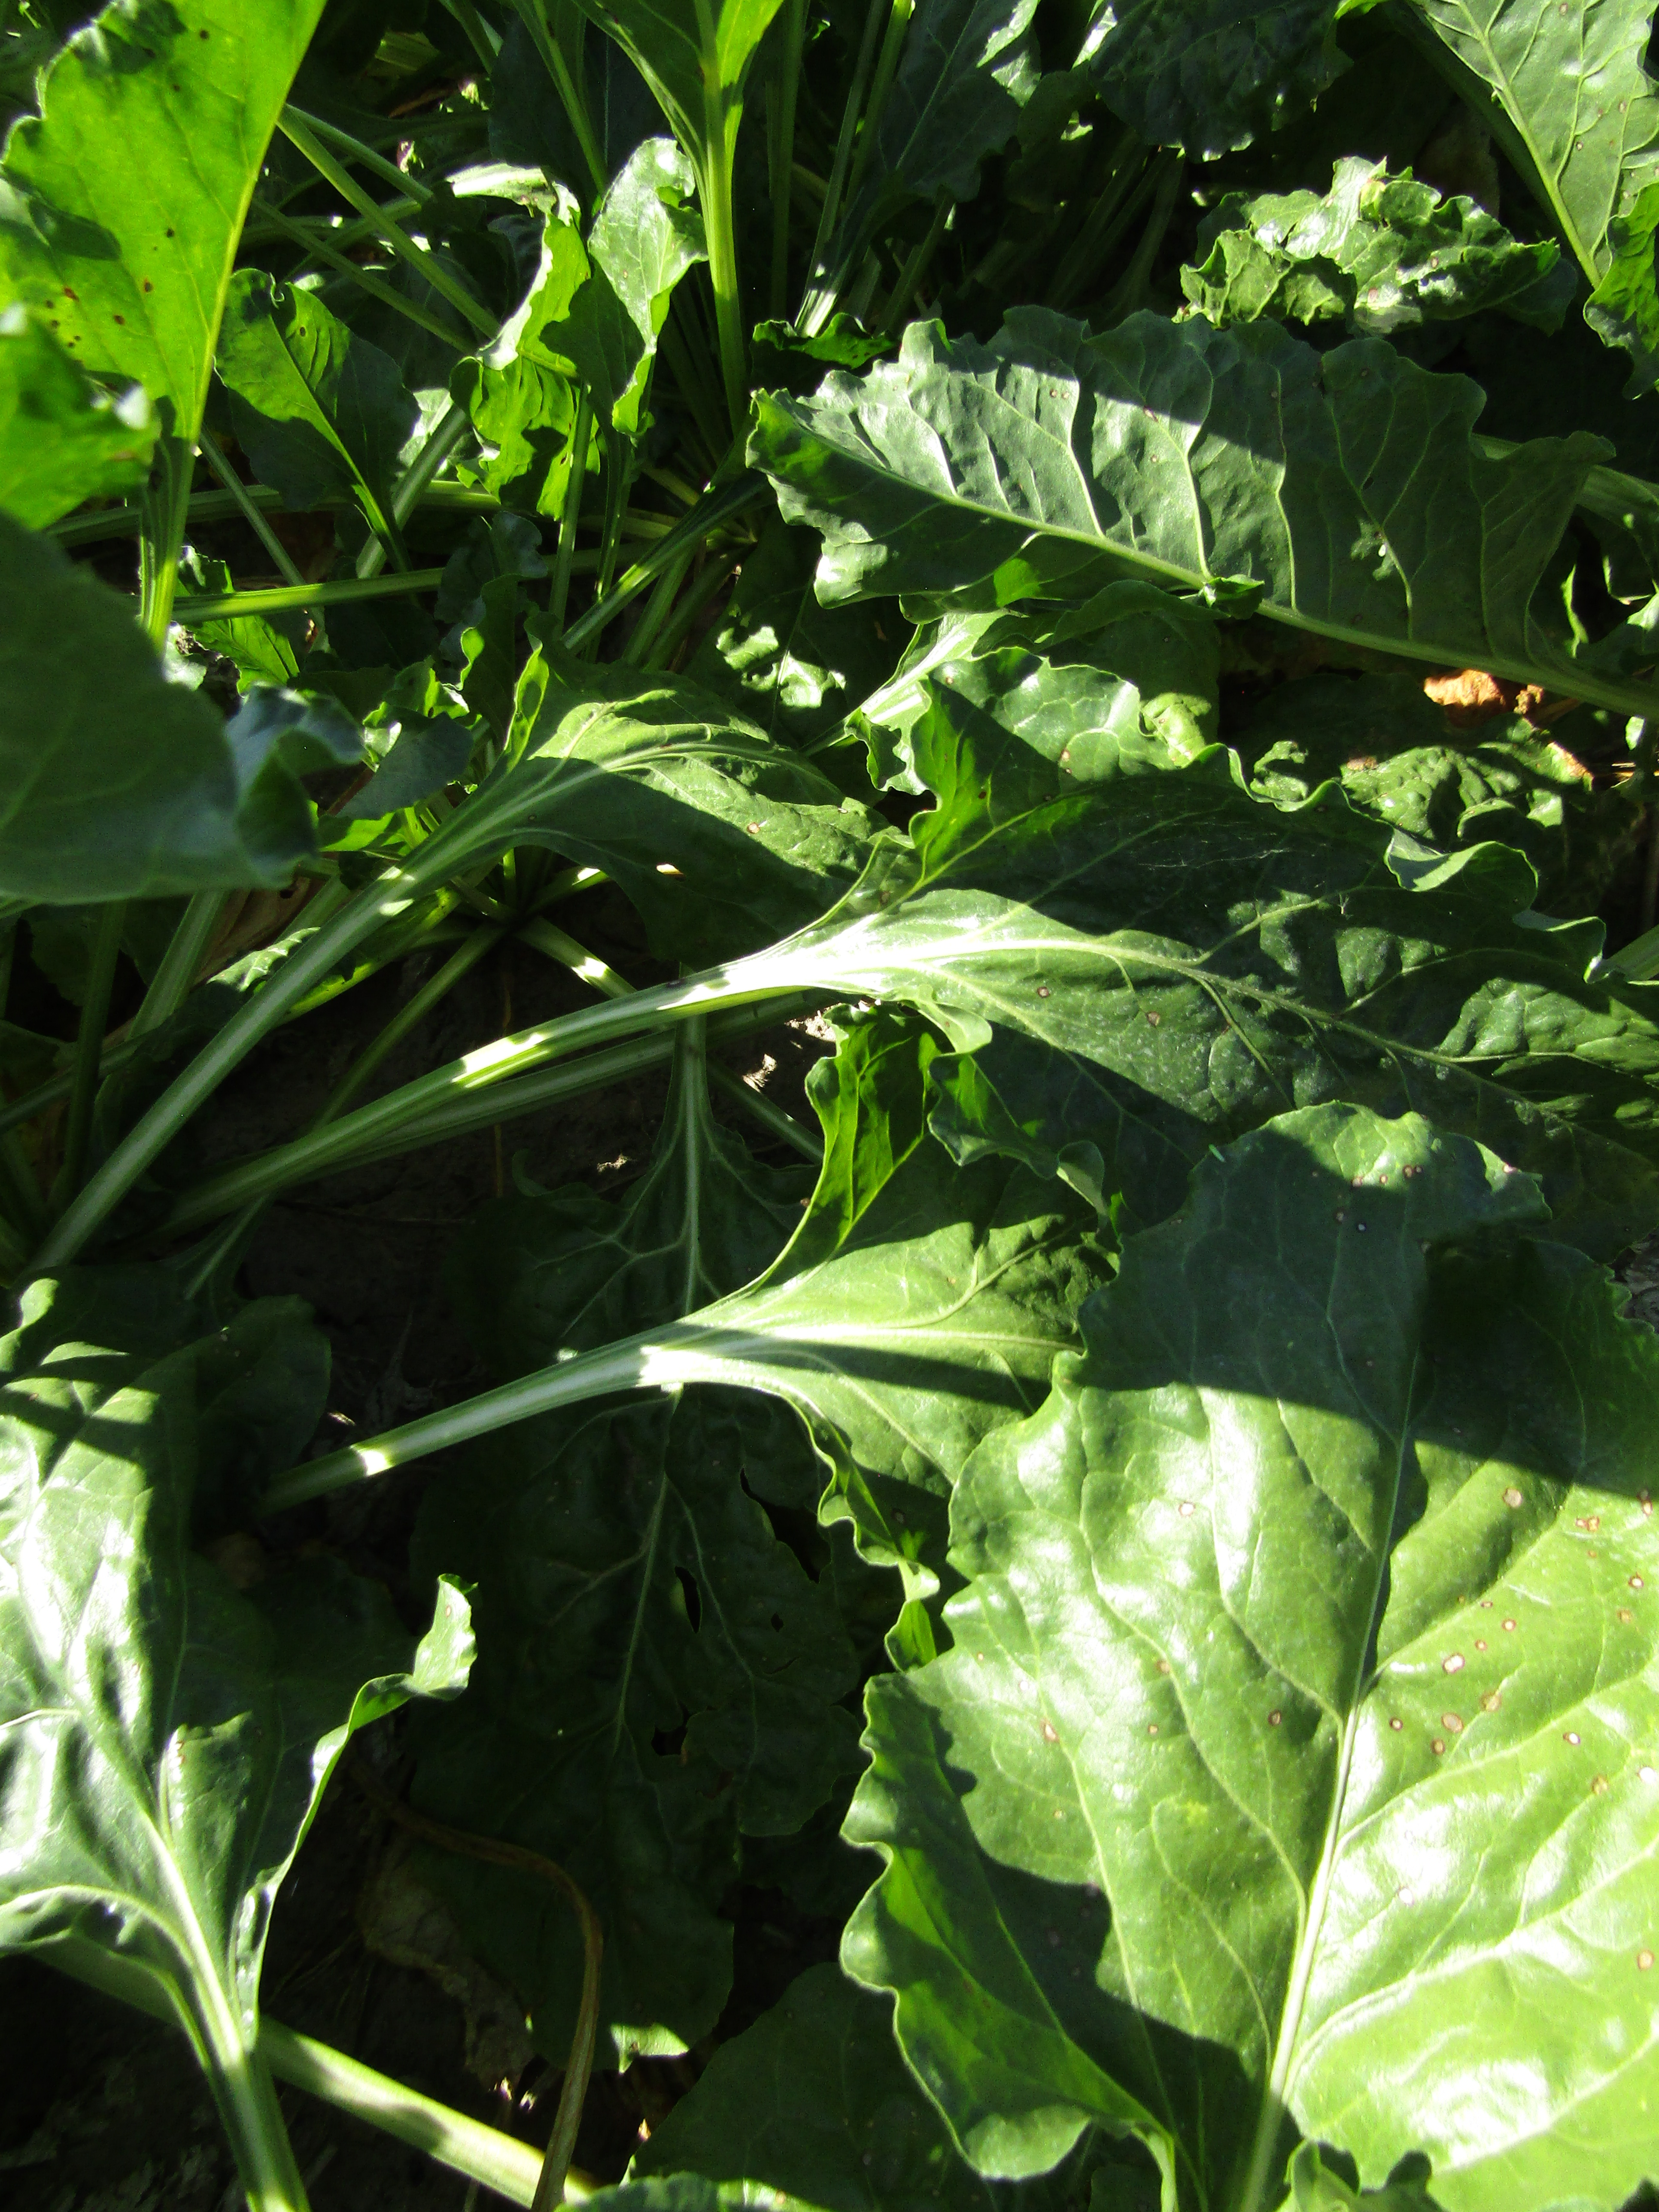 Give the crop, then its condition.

beet, cercospora
